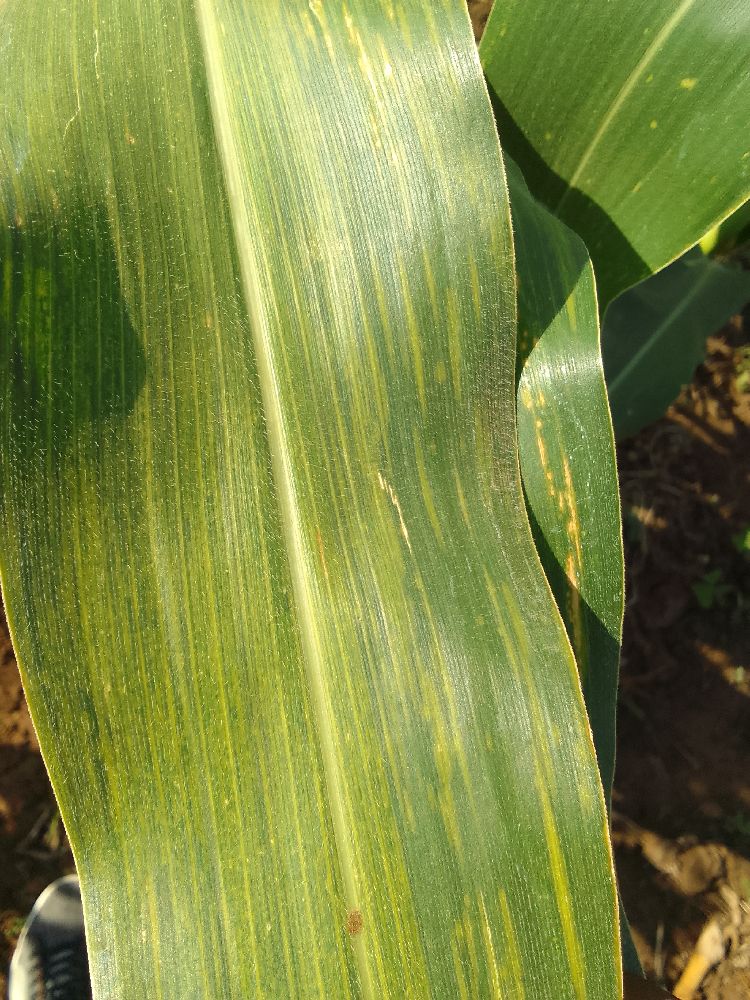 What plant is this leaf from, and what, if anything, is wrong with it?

maize, maize lethal necrosis
